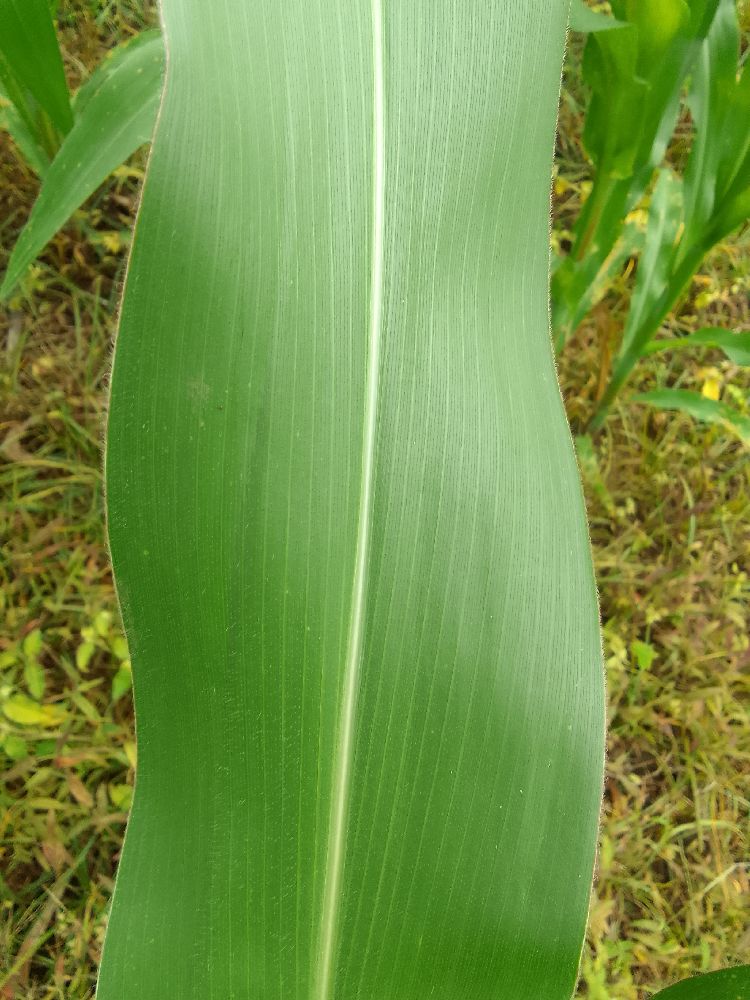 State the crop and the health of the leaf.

maize, healthy
